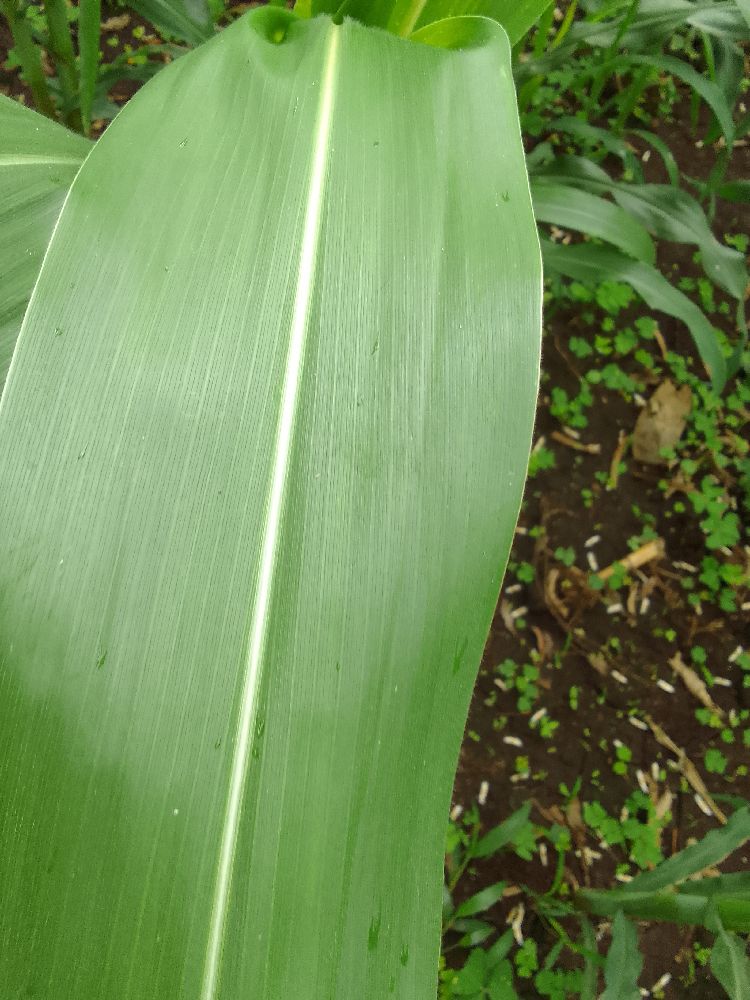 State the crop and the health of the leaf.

maize, healthy
